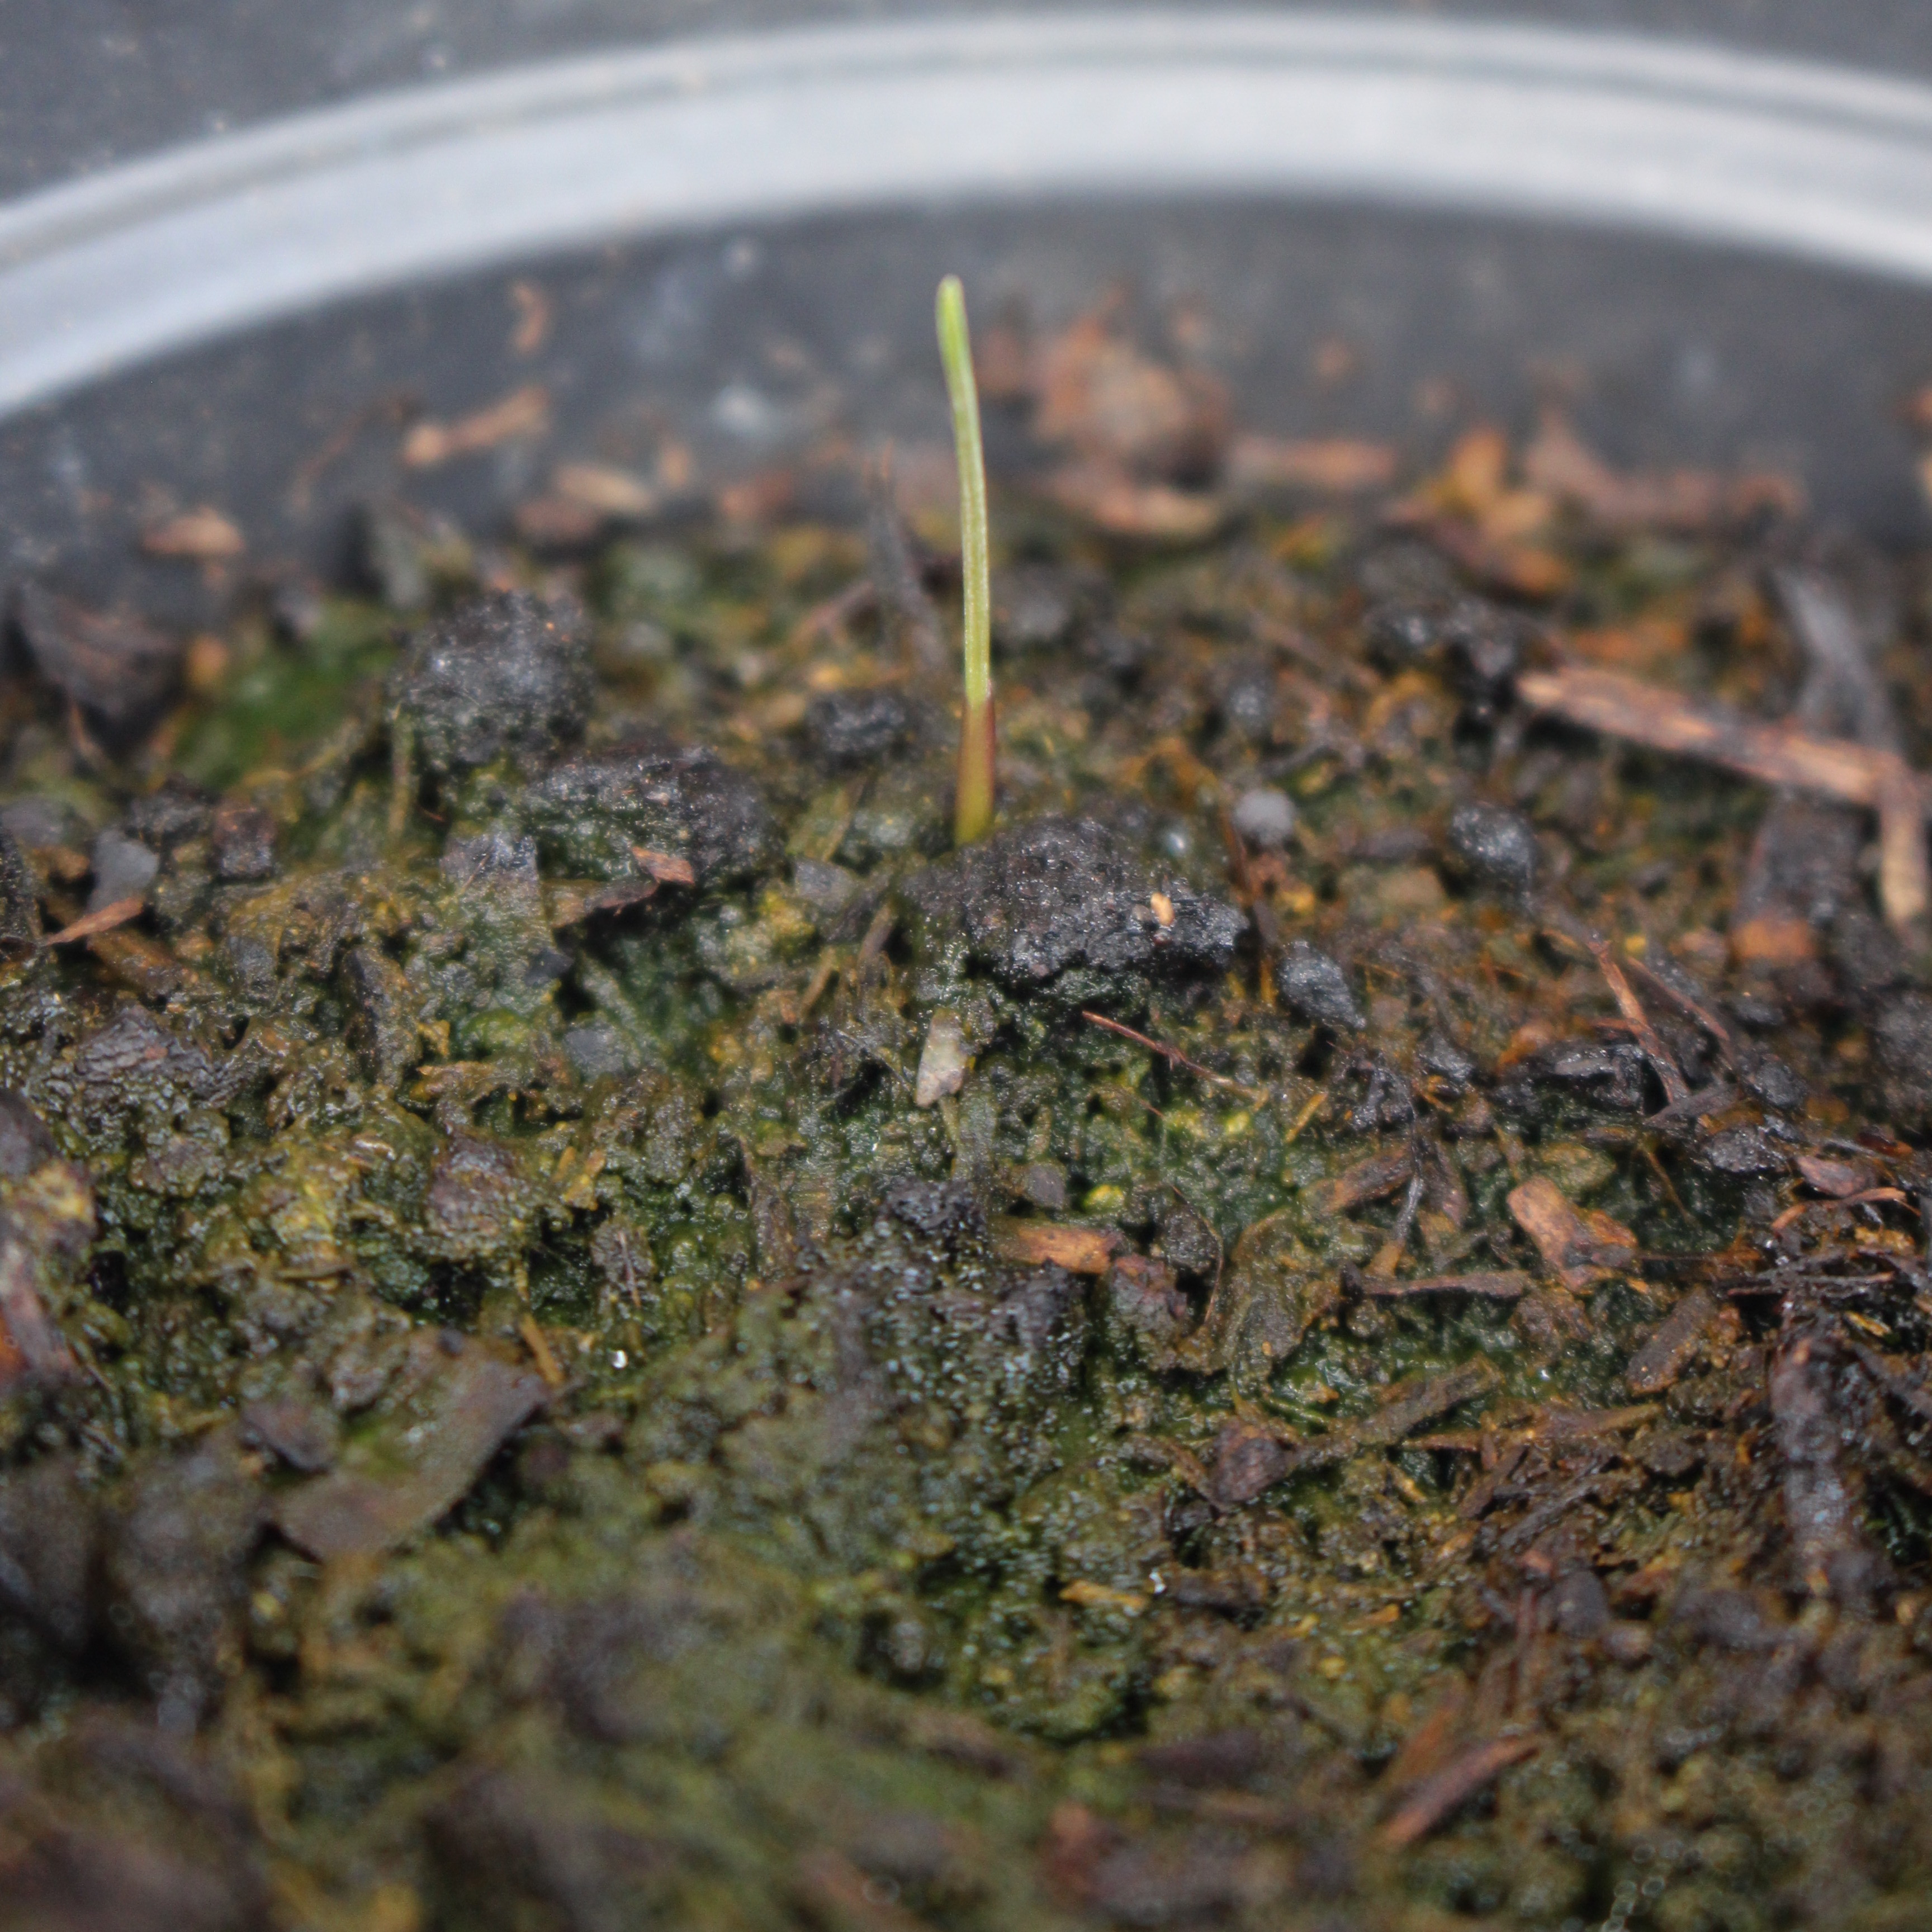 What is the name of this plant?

Lolium multiflorum
